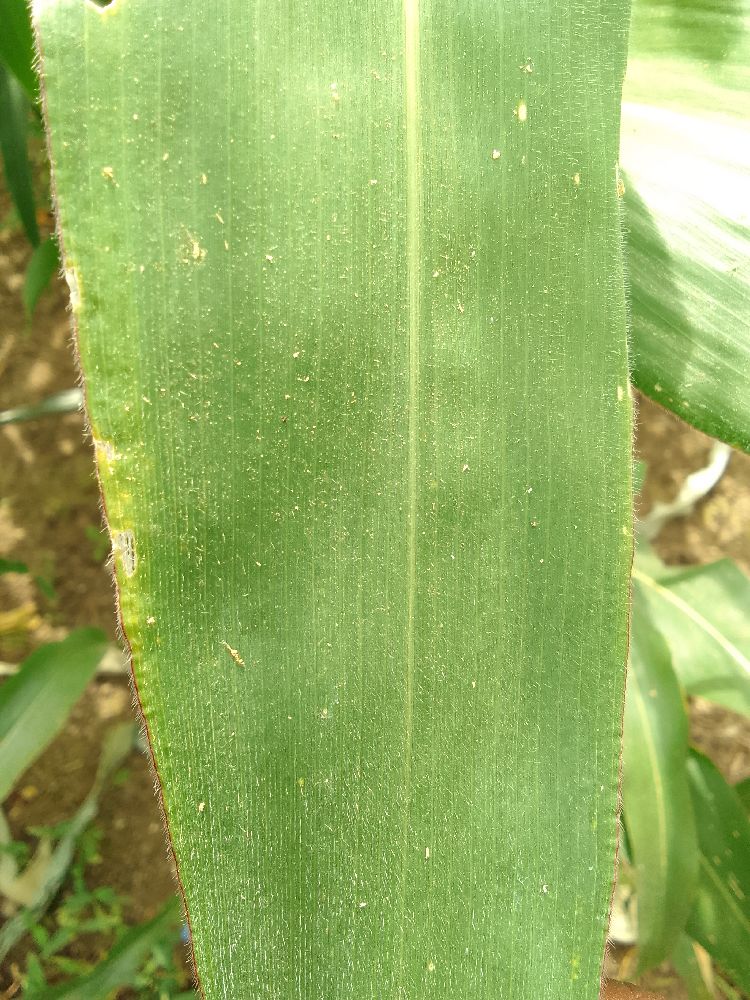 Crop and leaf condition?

maize, healthy
